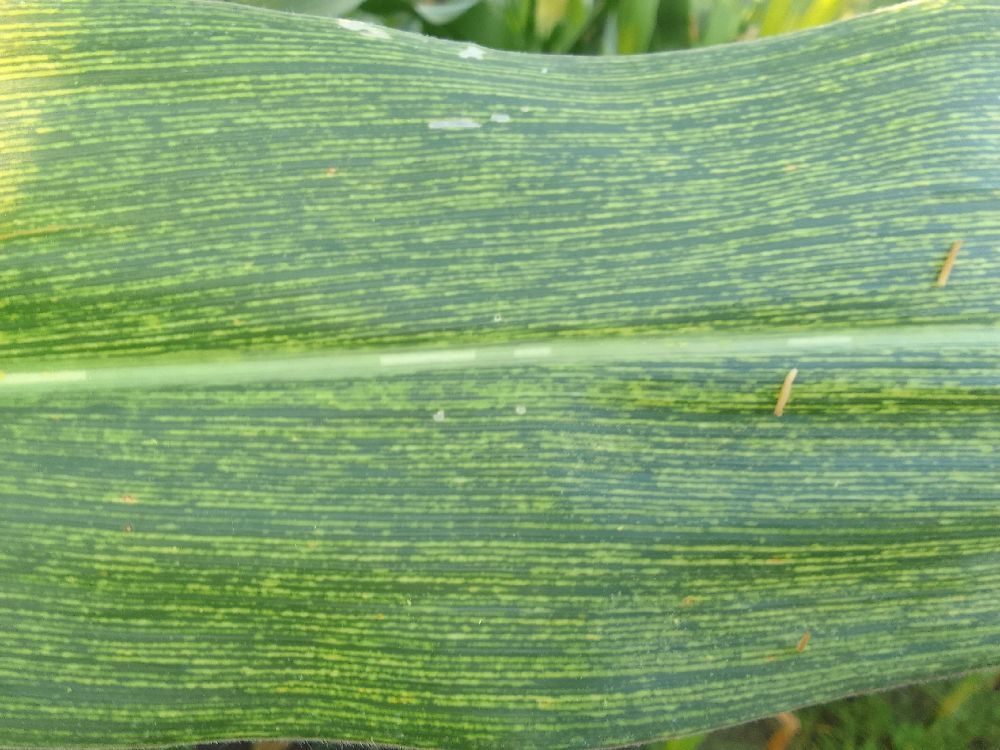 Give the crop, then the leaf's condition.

maize, maize streak virus
